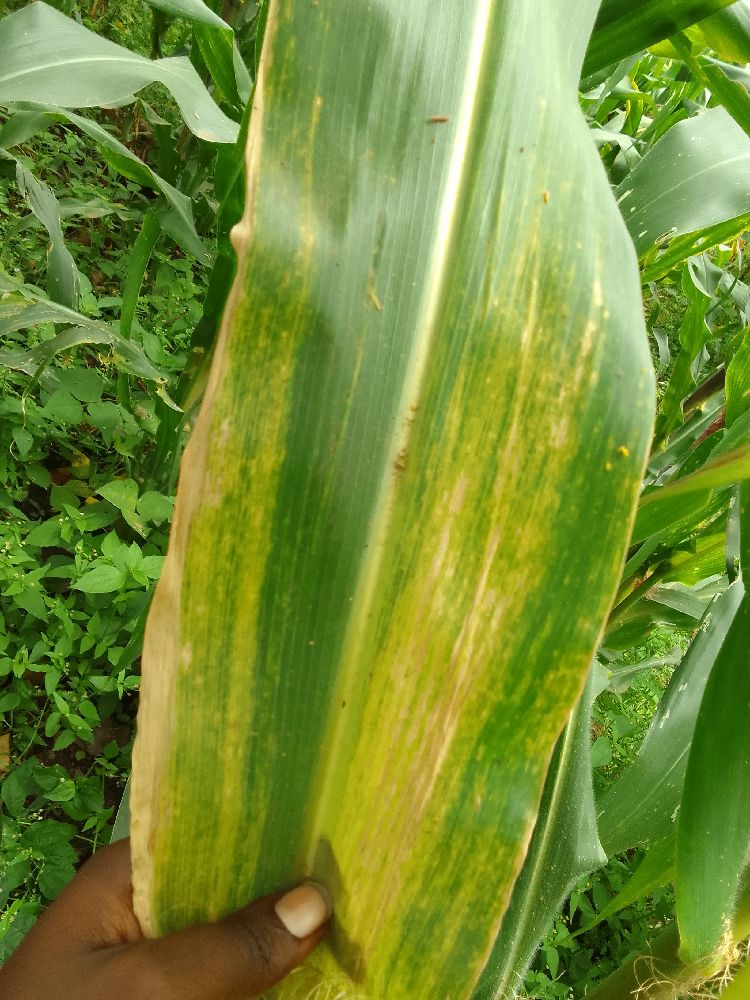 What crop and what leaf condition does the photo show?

maize, maize lethal necrosis
